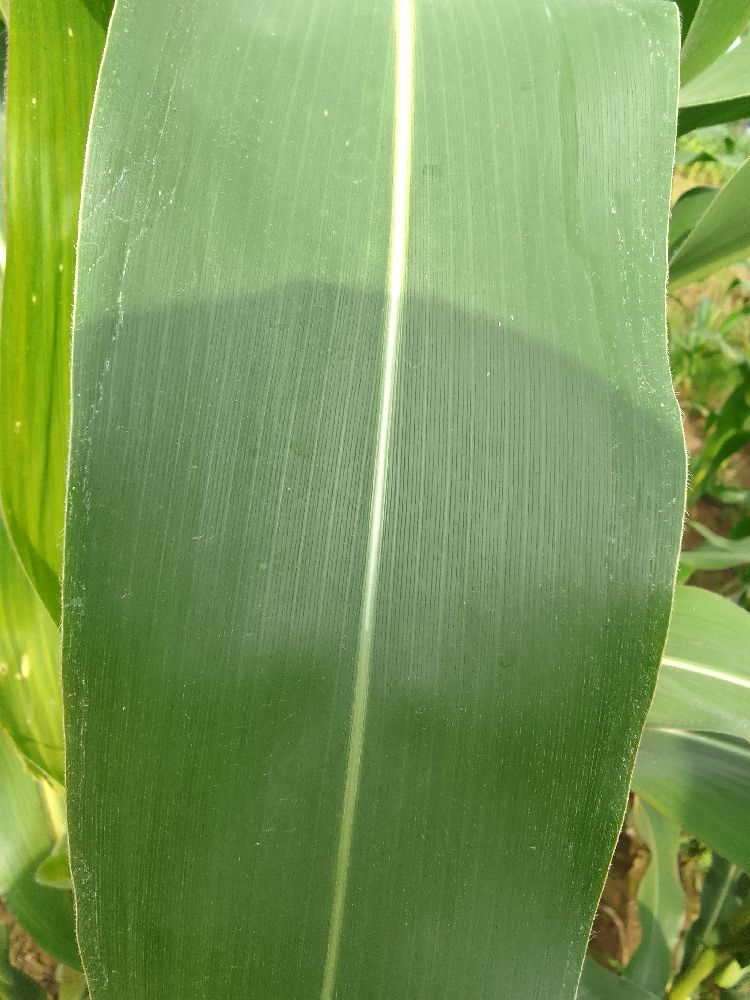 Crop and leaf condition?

maize, healthy
